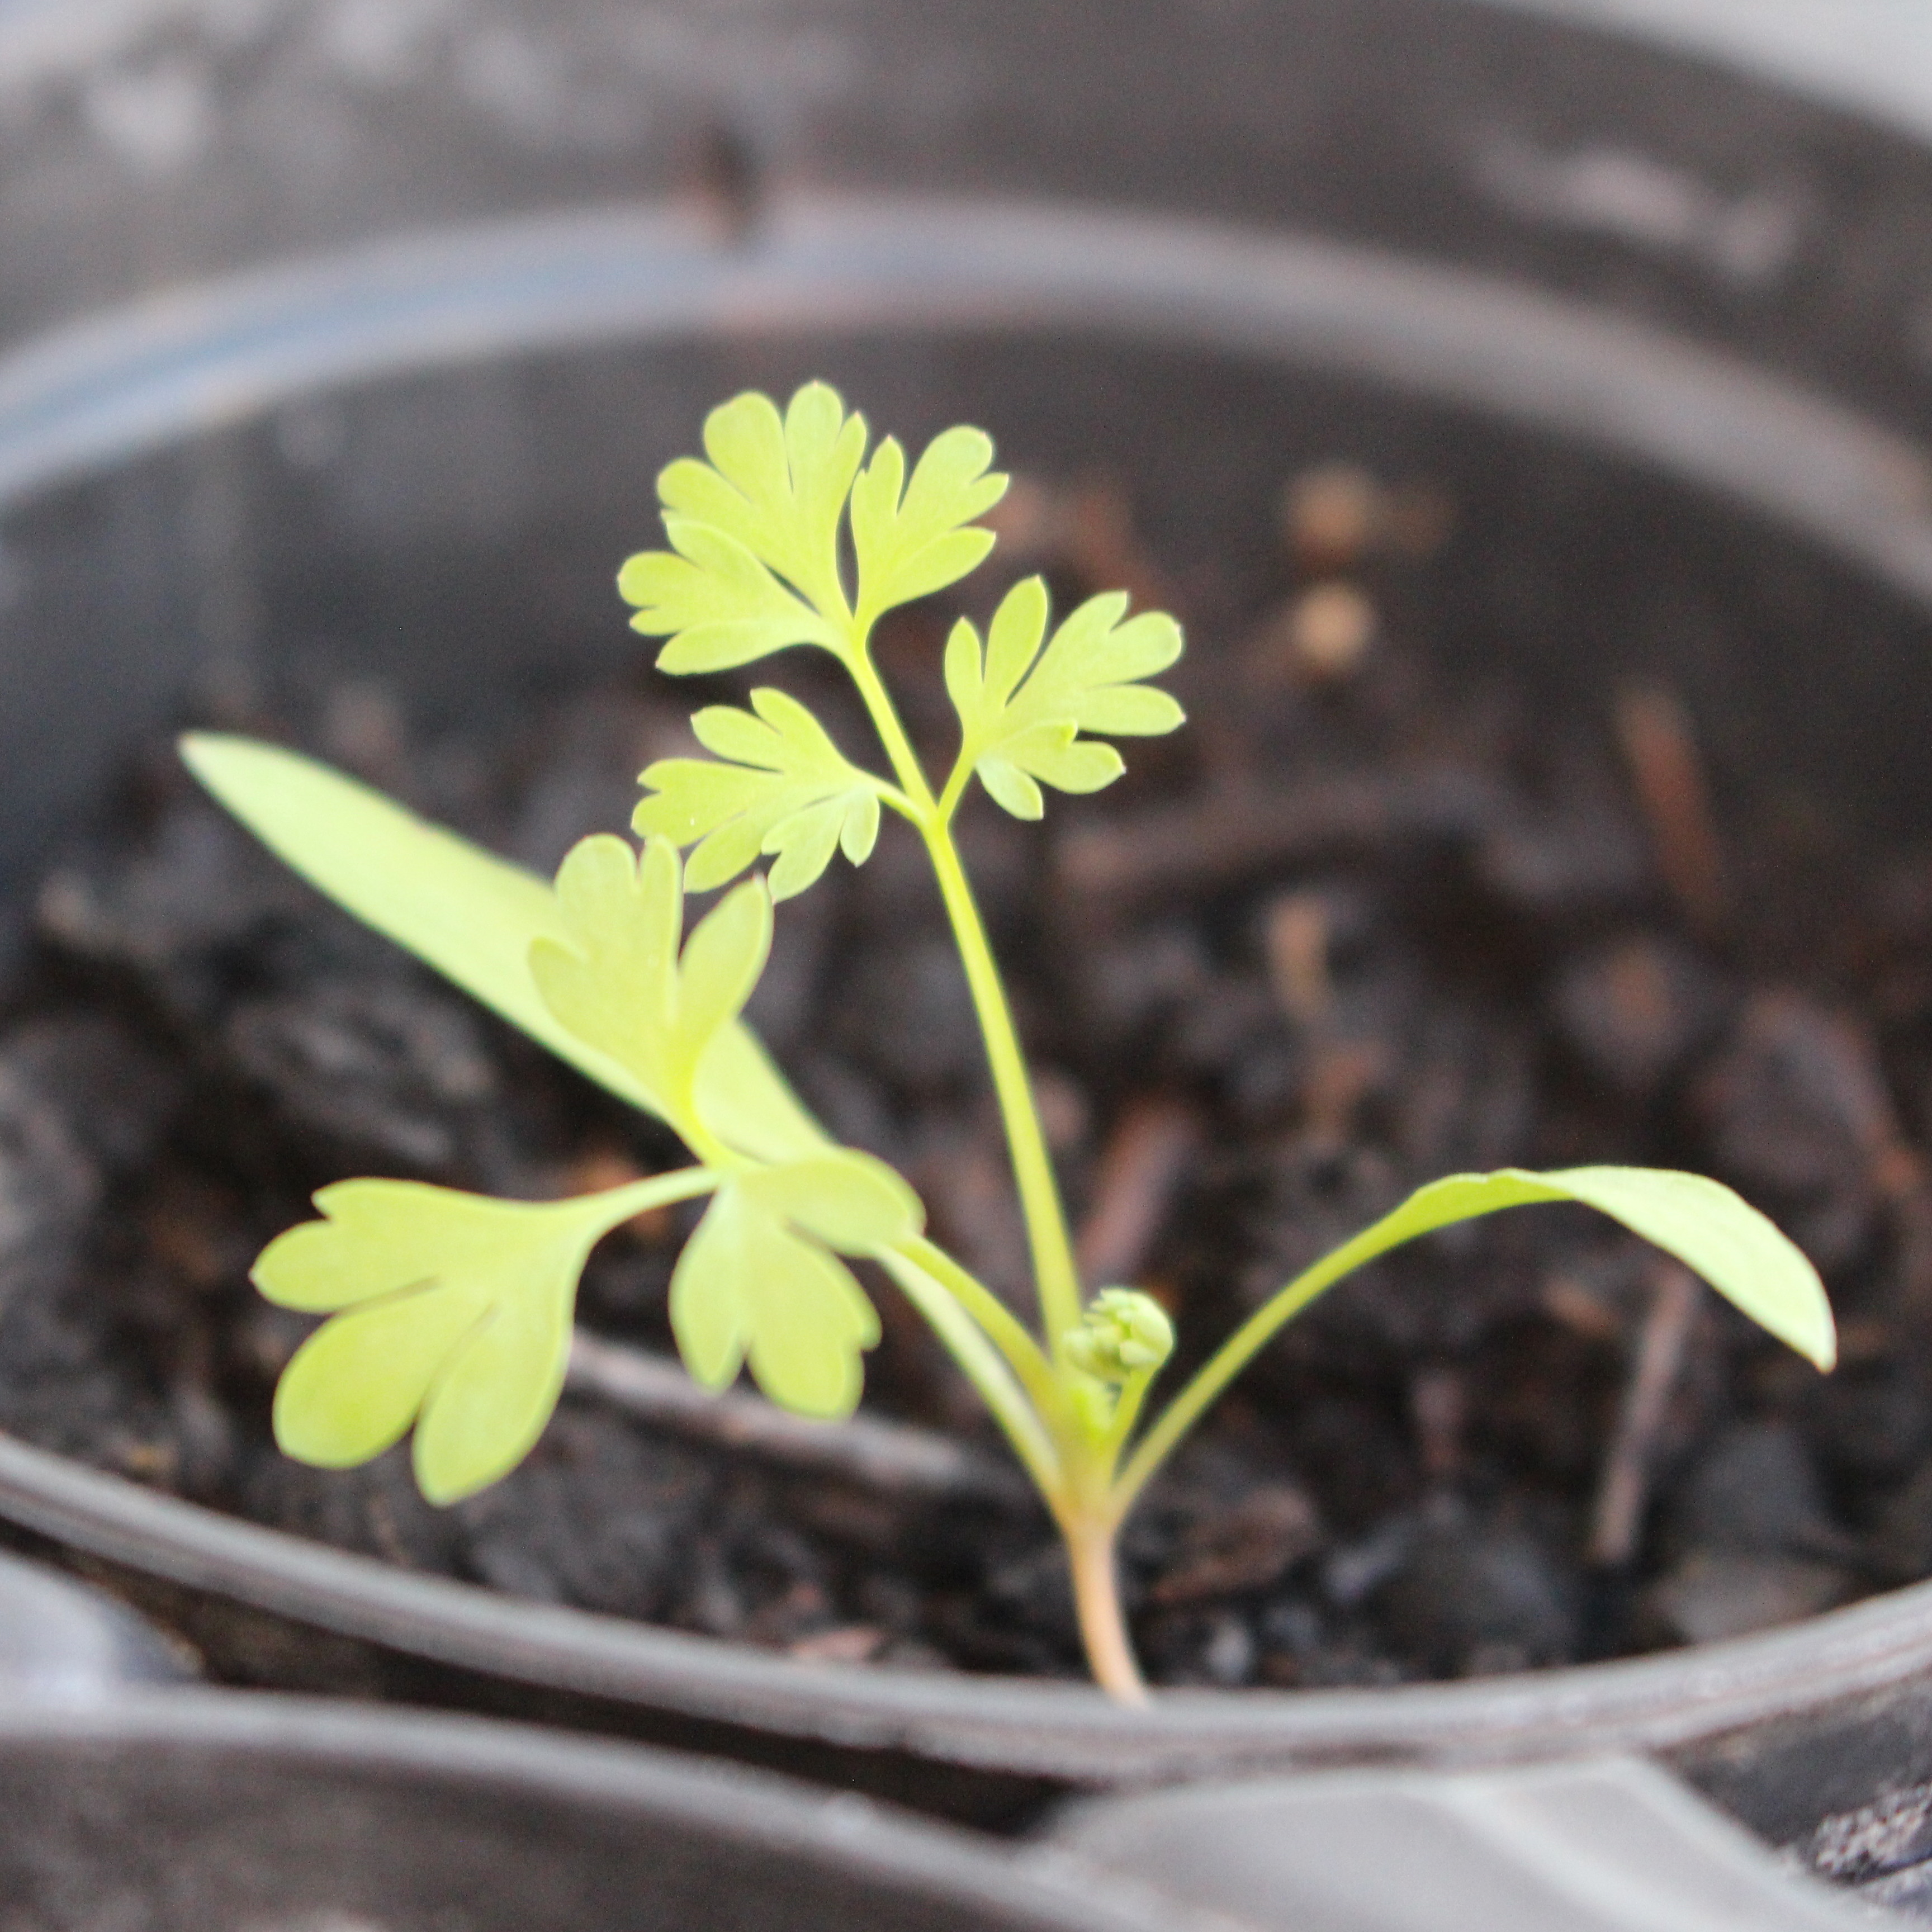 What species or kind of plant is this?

Fumaria officinalis
